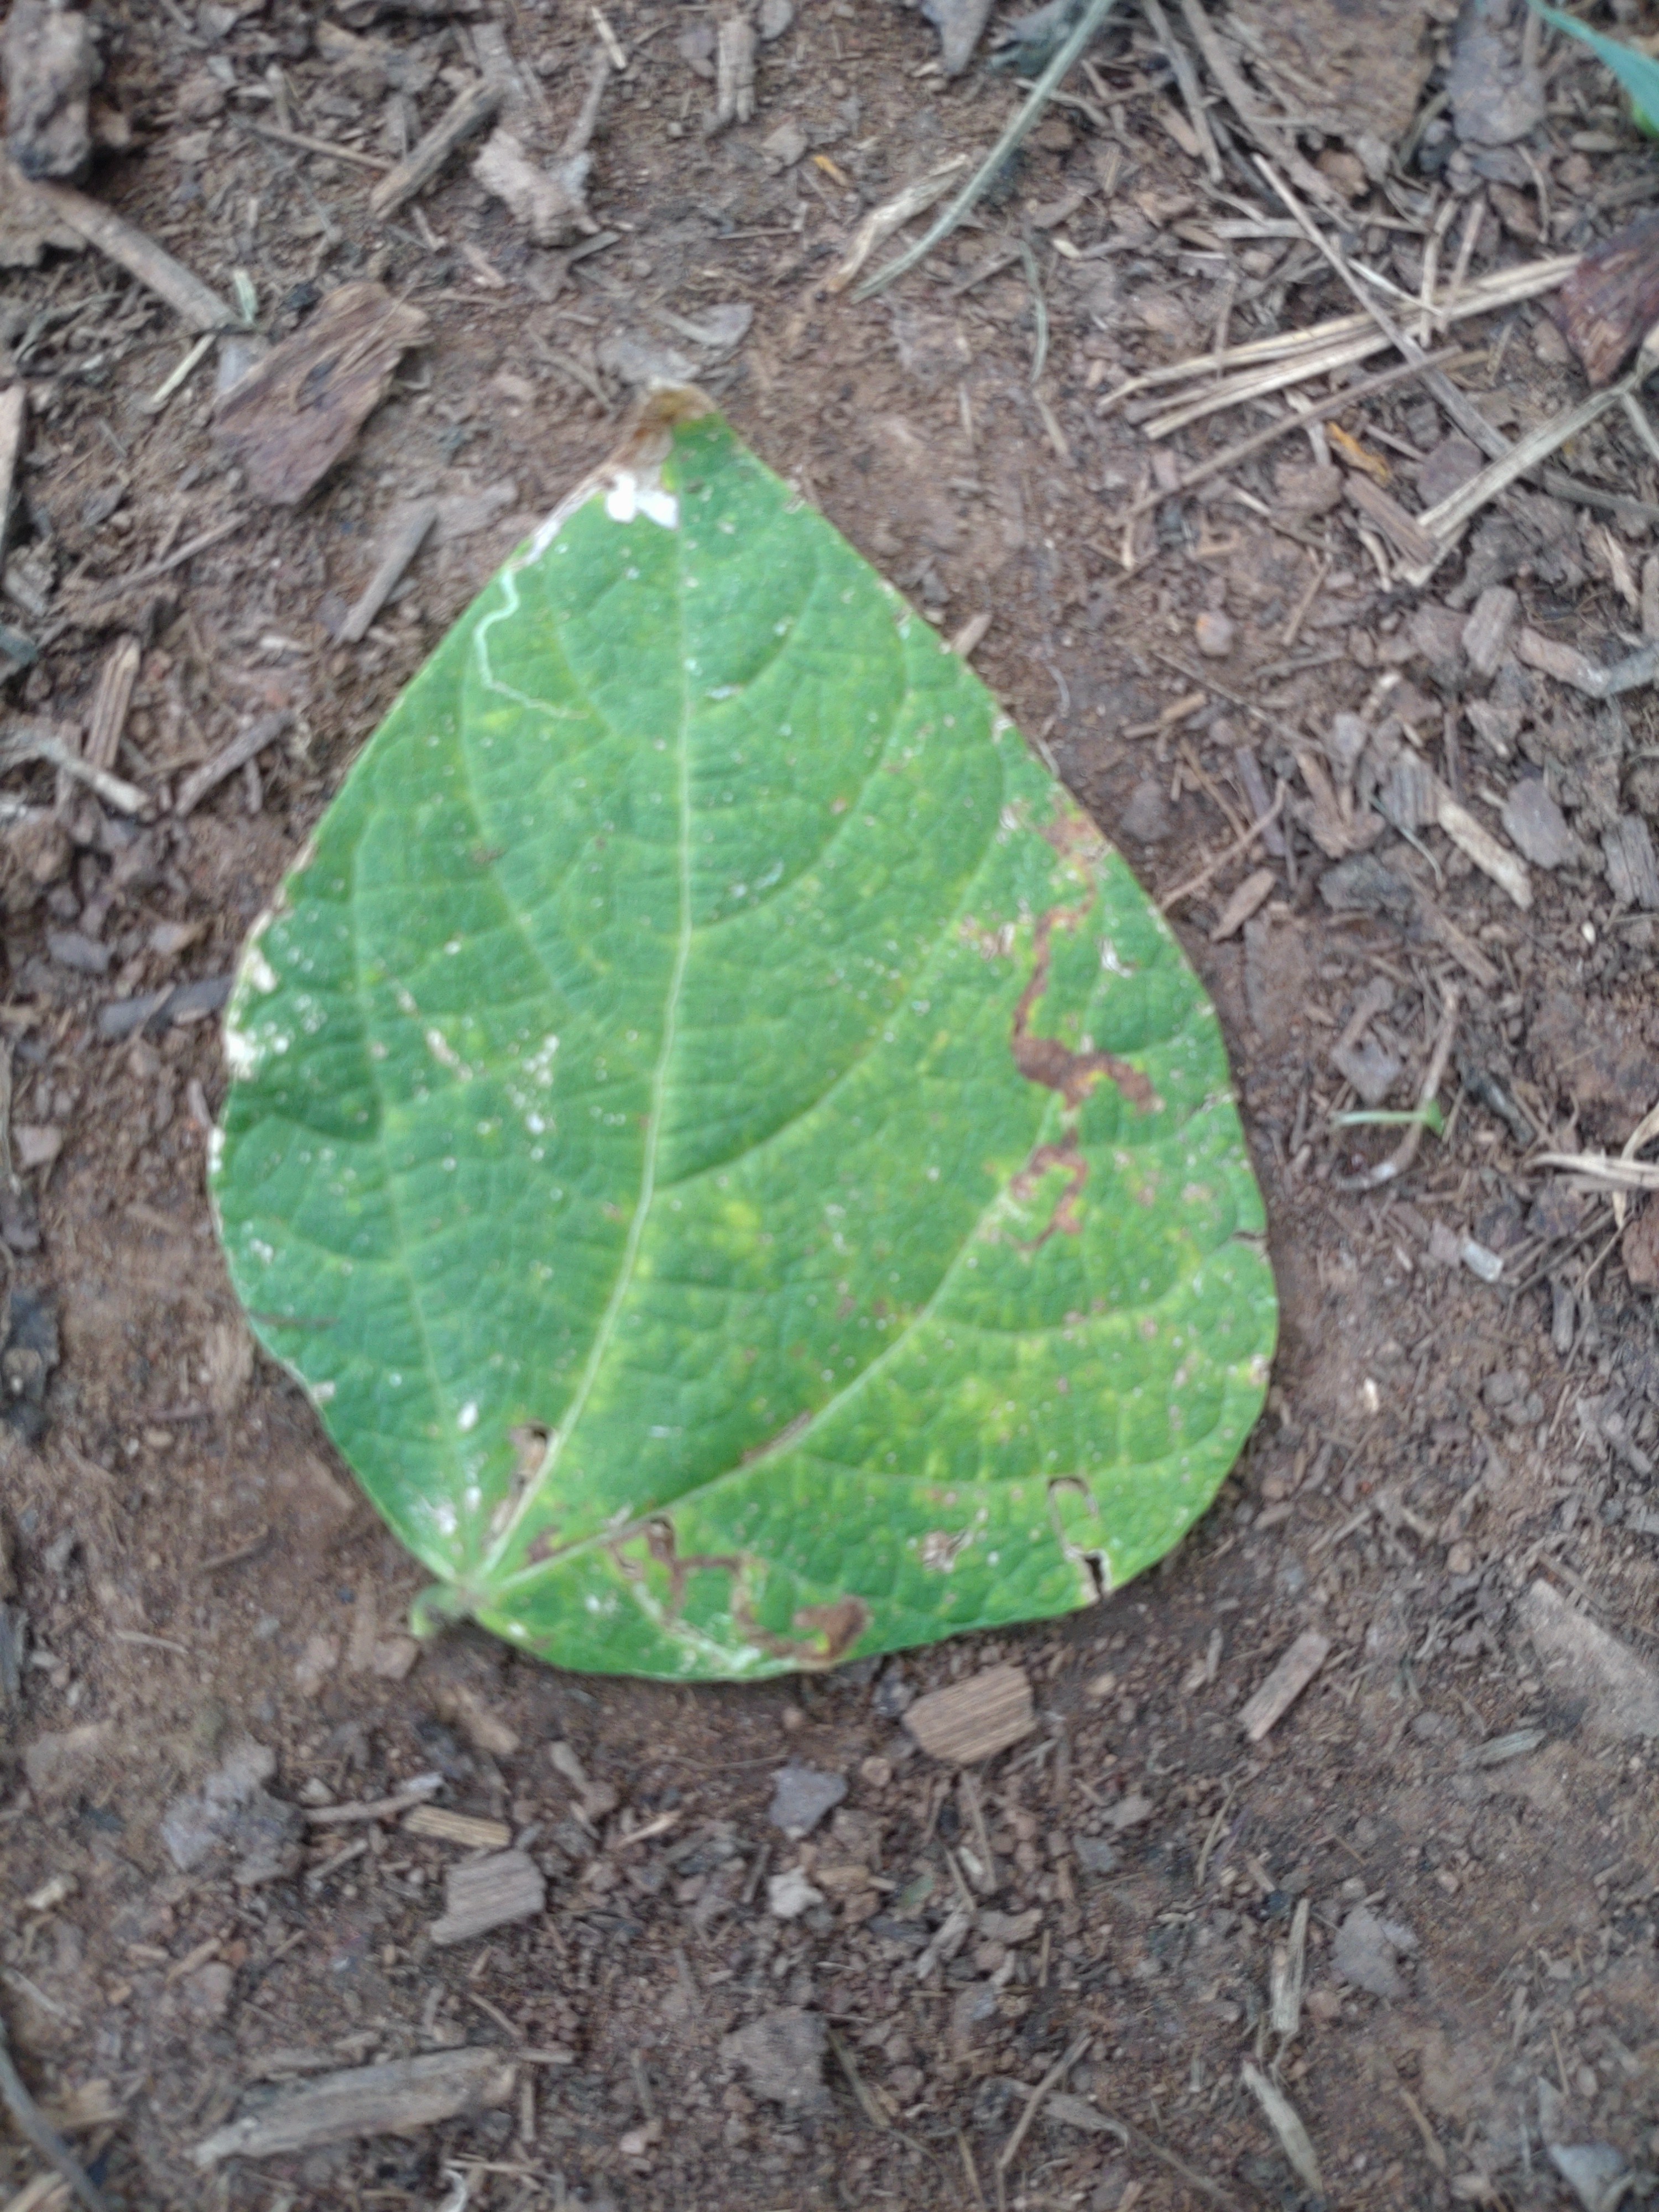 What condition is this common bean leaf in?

anthracnose
